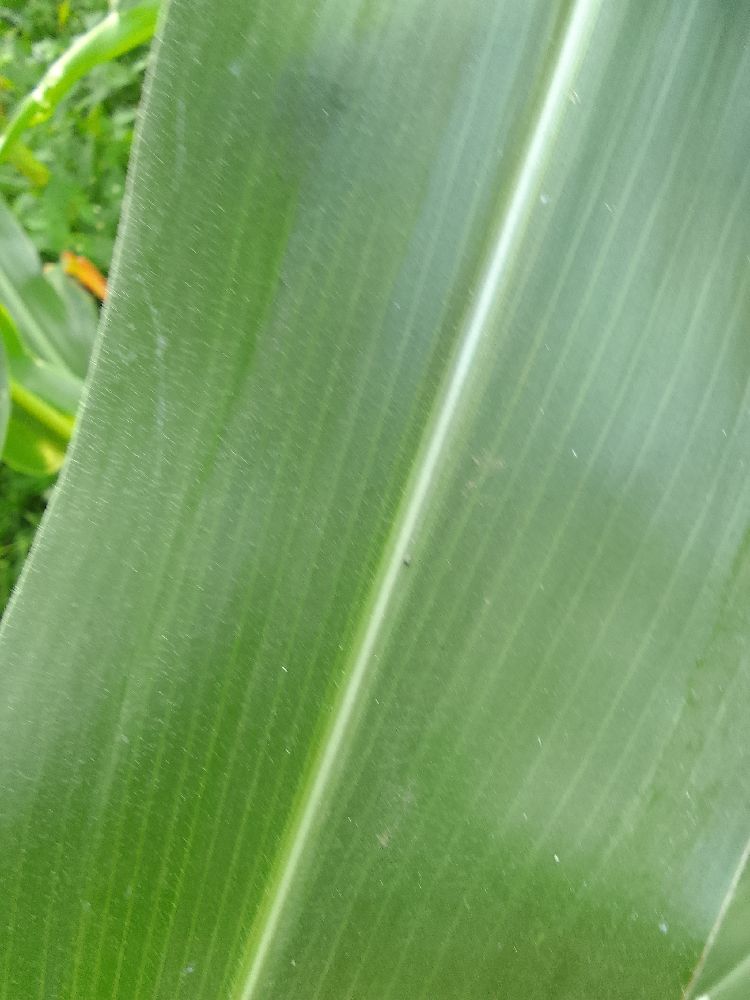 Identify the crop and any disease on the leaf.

maize, healthy
